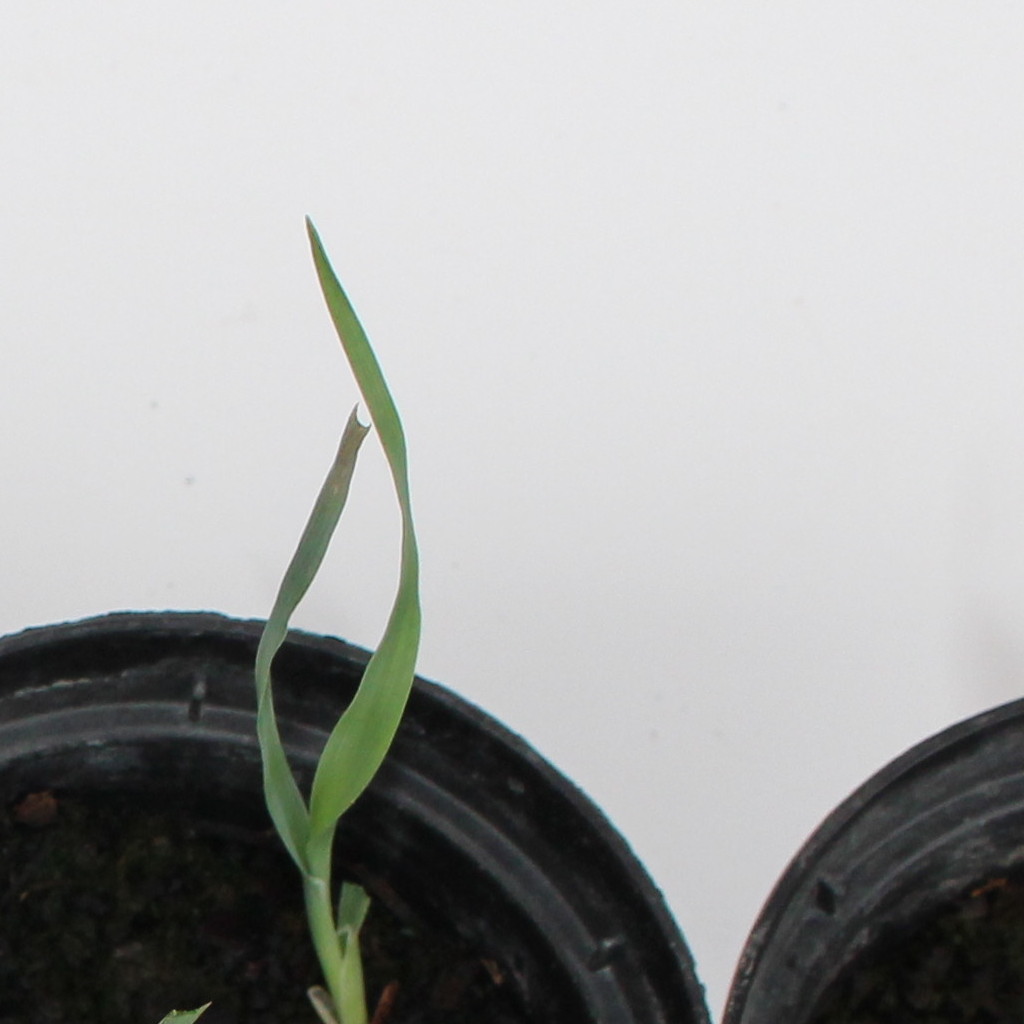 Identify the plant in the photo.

Avena sterilis
